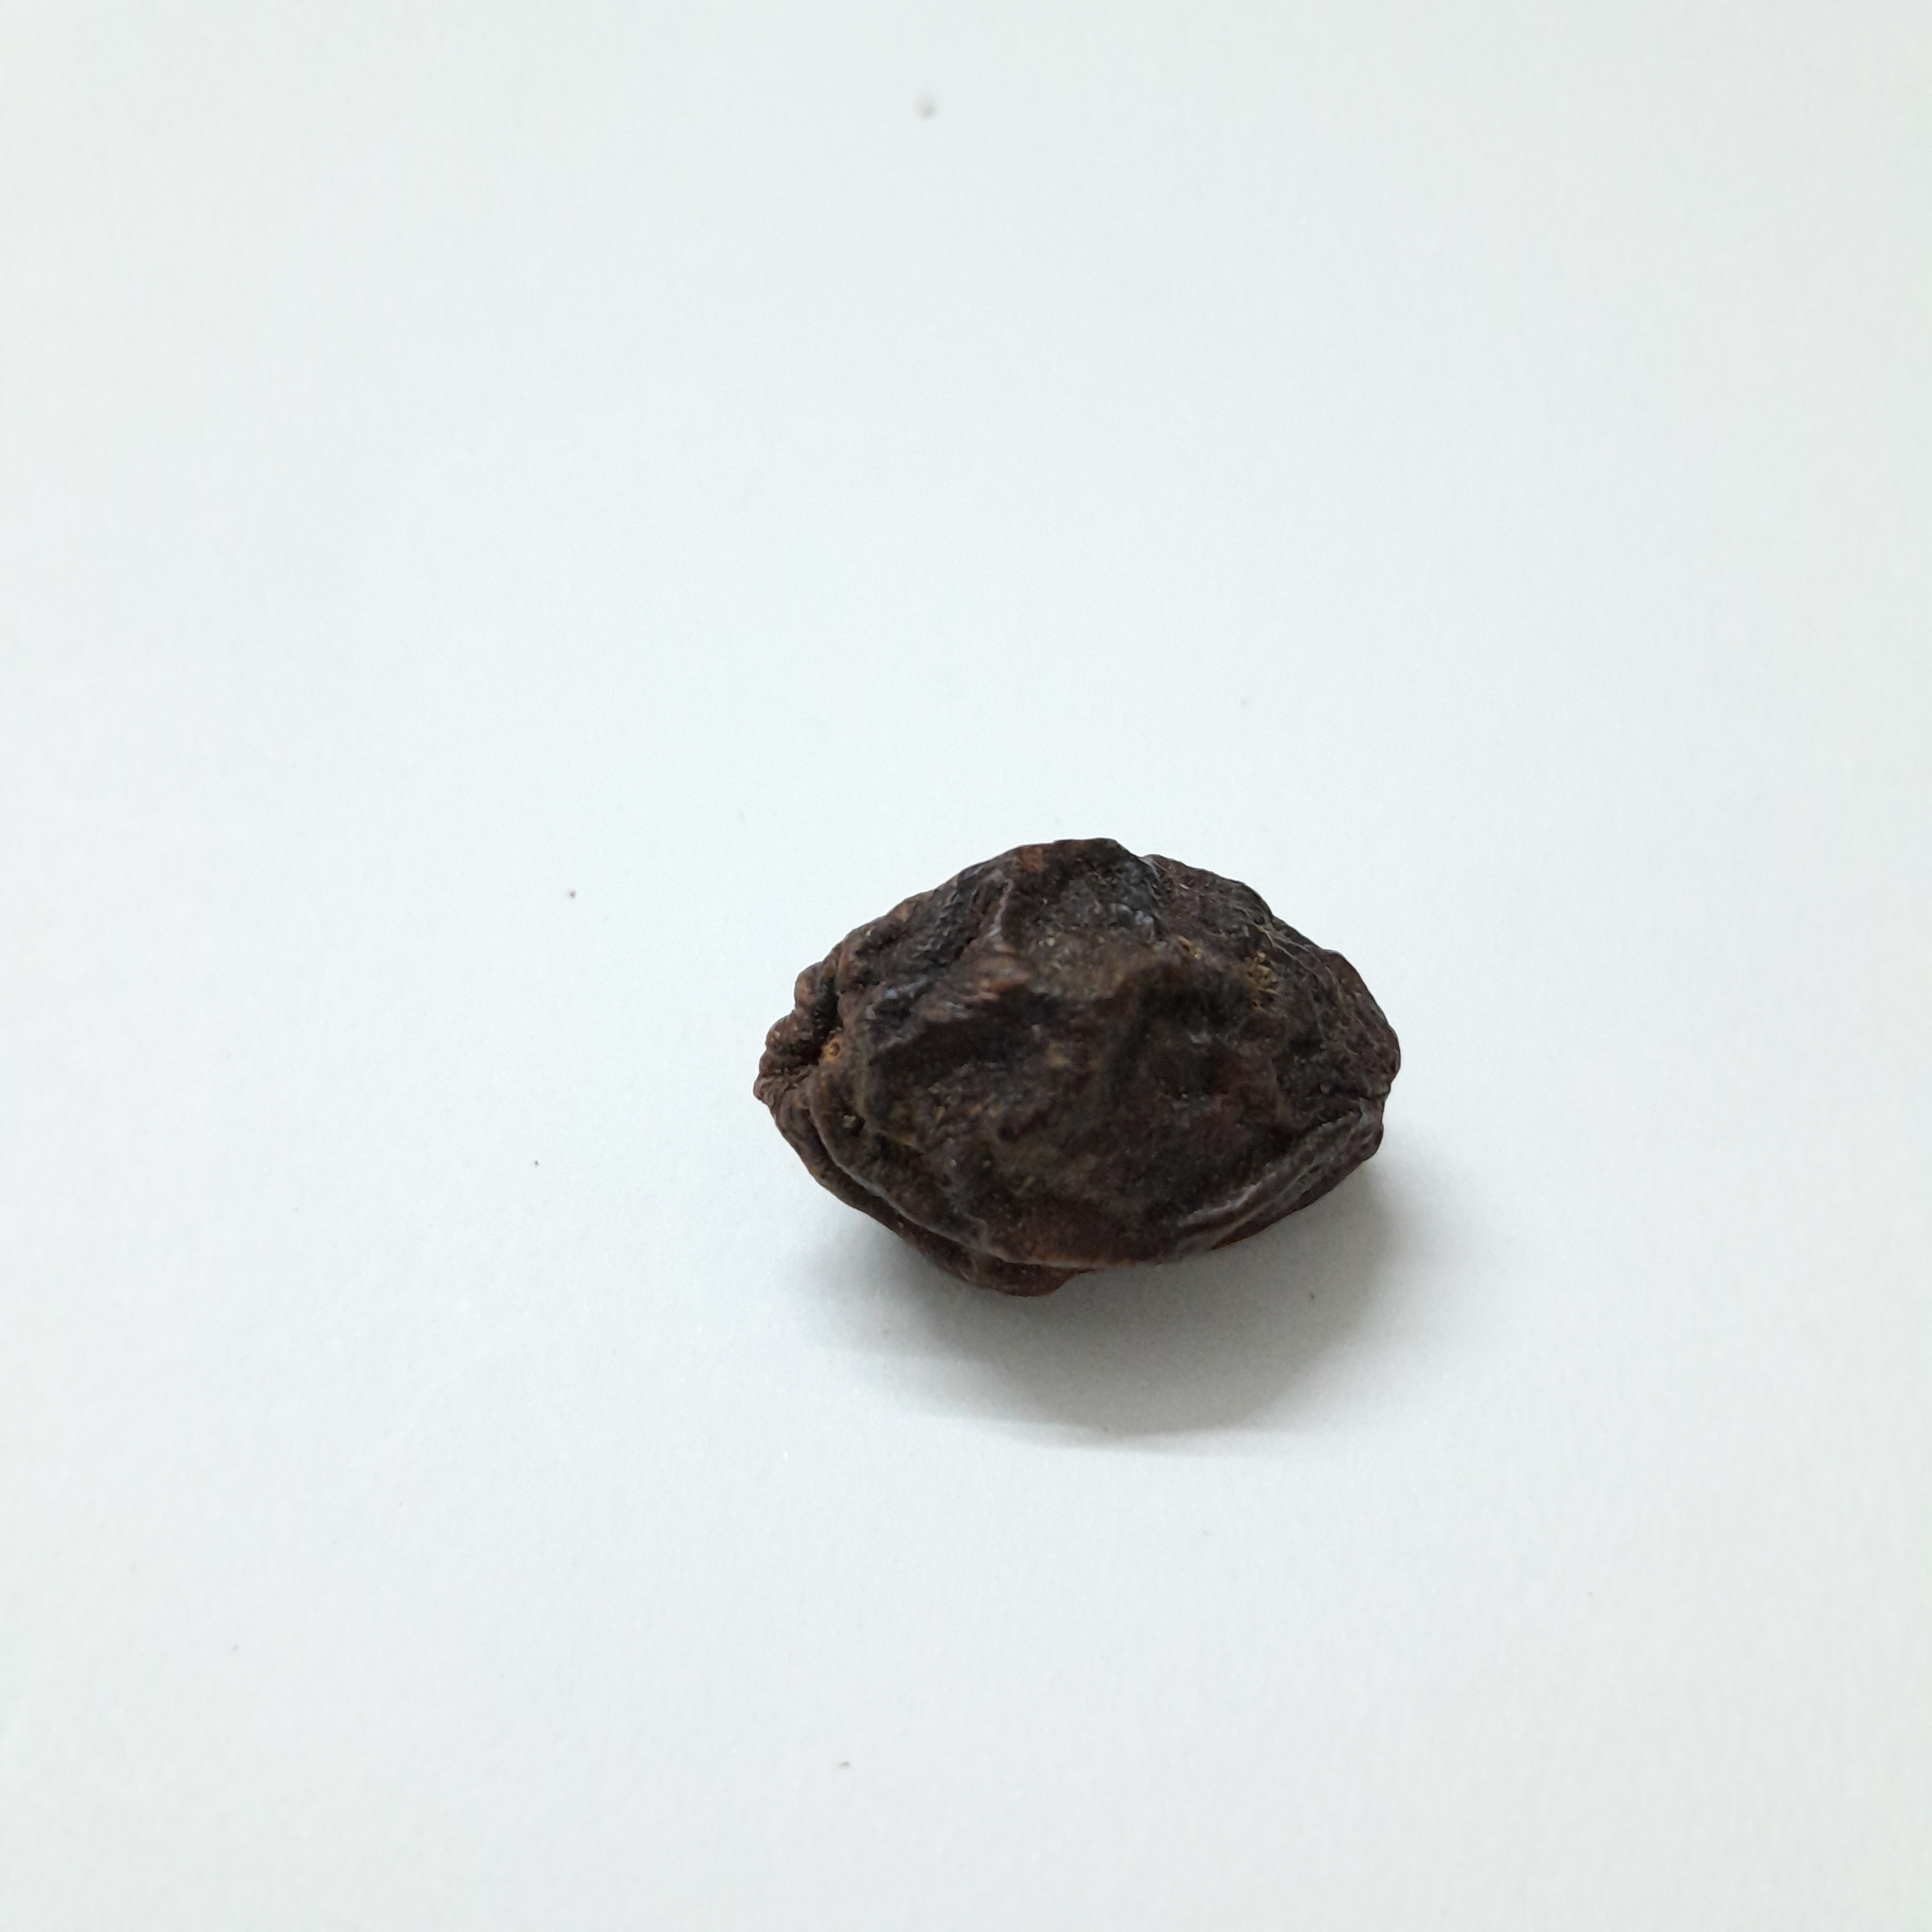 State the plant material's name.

kadukharik
